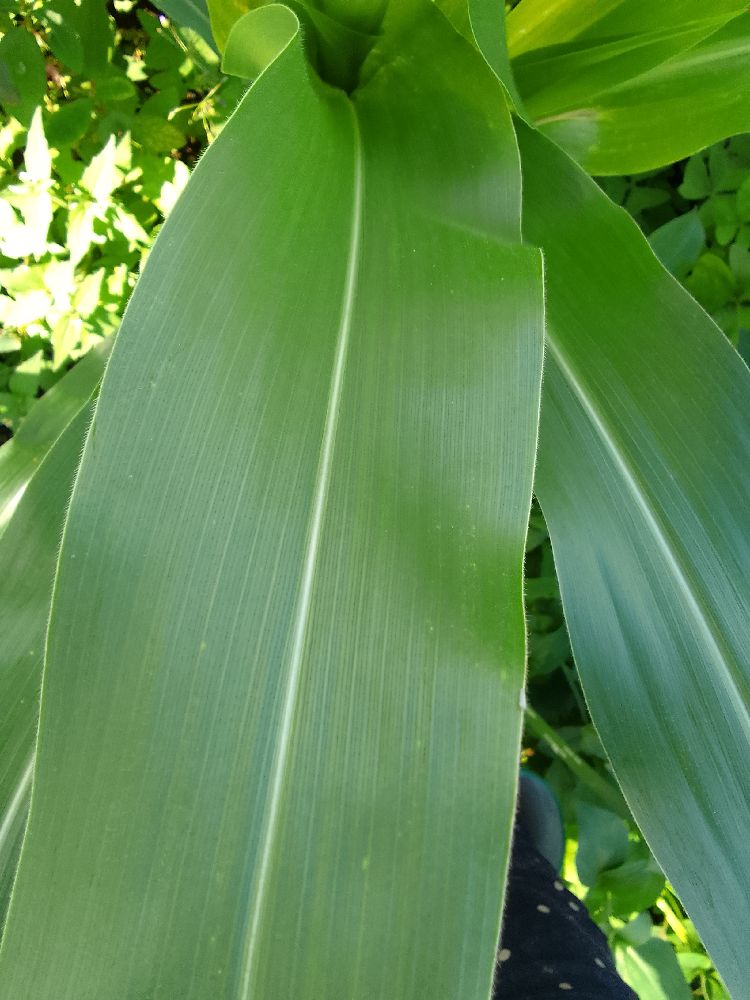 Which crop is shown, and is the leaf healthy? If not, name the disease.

maize, healthy
